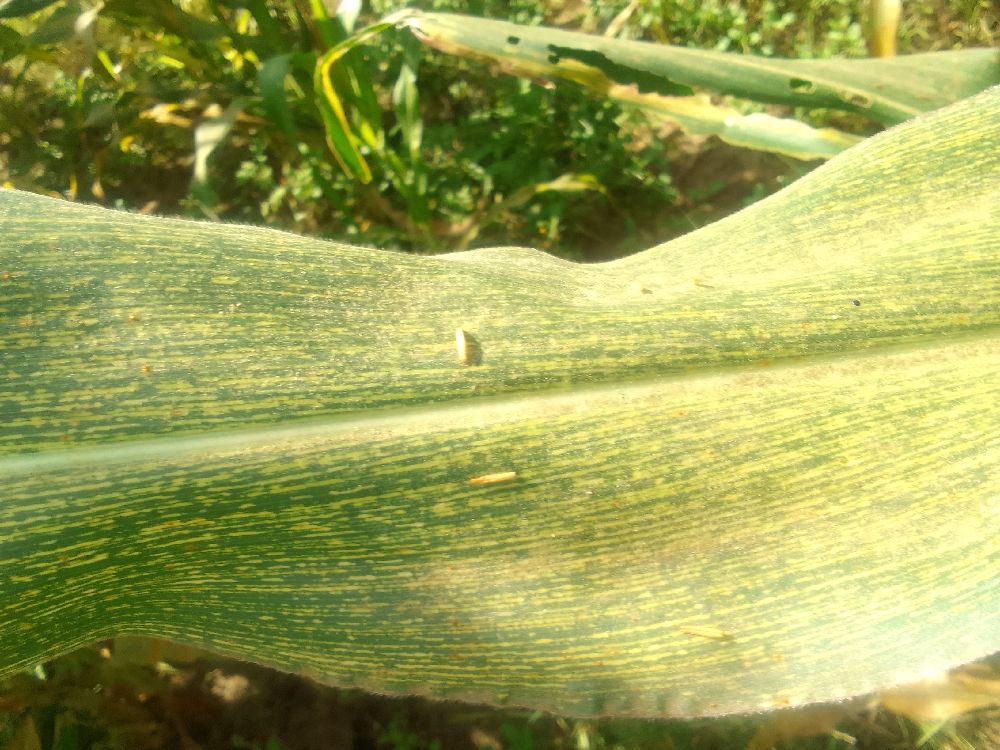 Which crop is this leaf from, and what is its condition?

maize, maize streak virus
